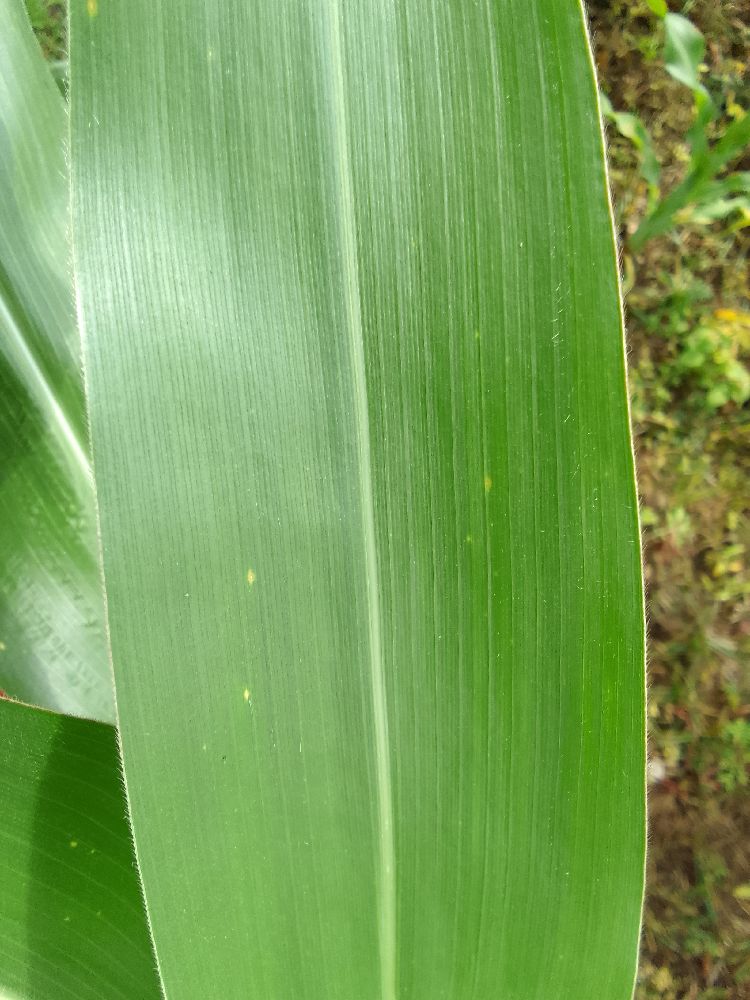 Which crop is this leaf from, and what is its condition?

maize, healthy
